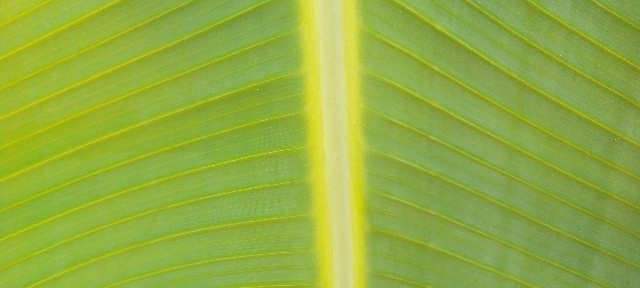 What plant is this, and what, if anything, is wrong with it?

banana, healthy
